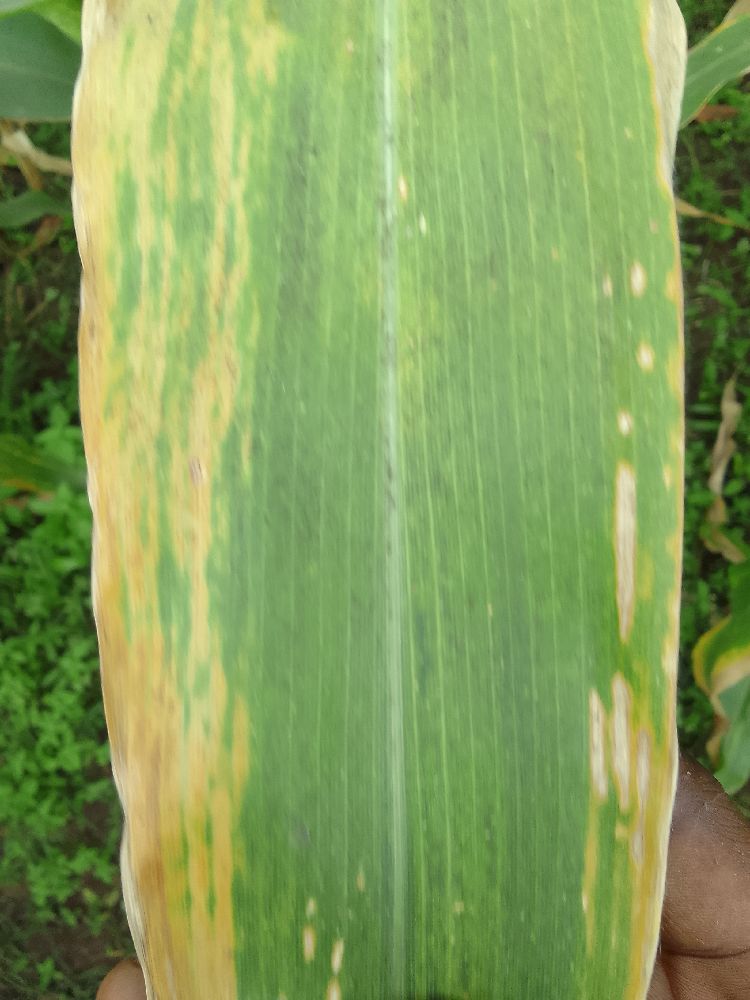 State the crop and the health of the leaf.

maize, maize lethal necrosis
